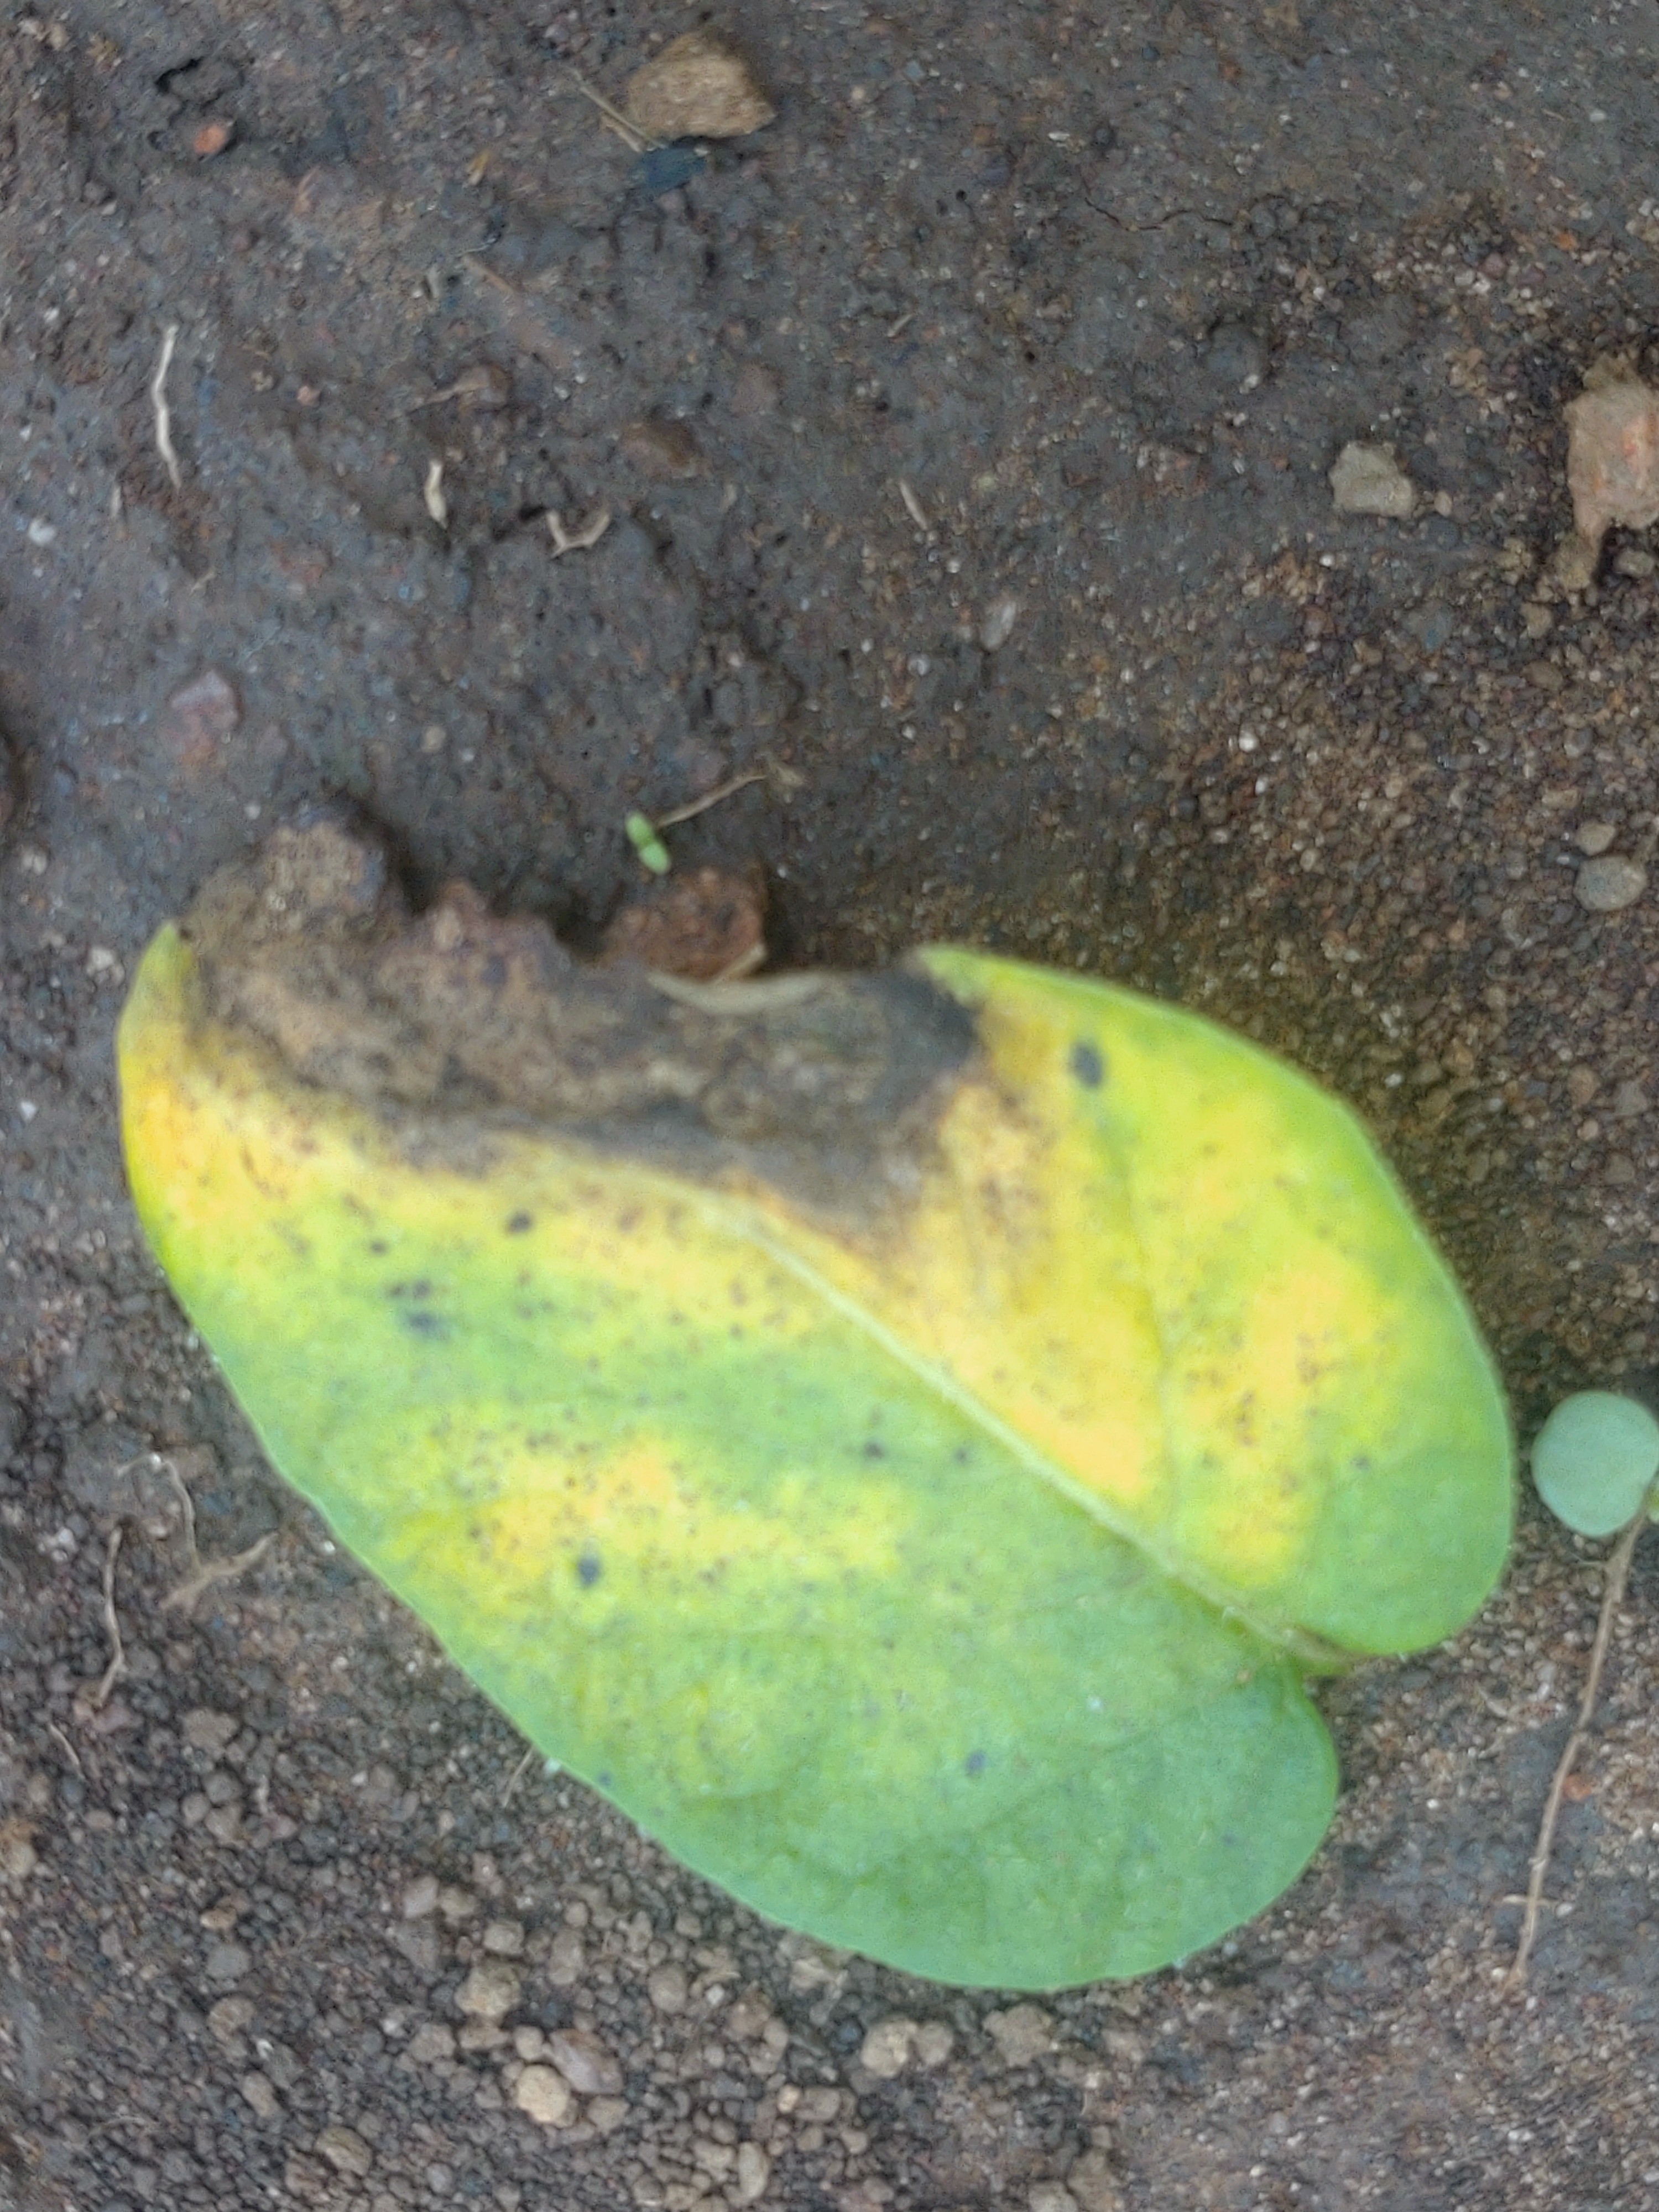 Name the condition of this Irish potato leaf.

late blight
